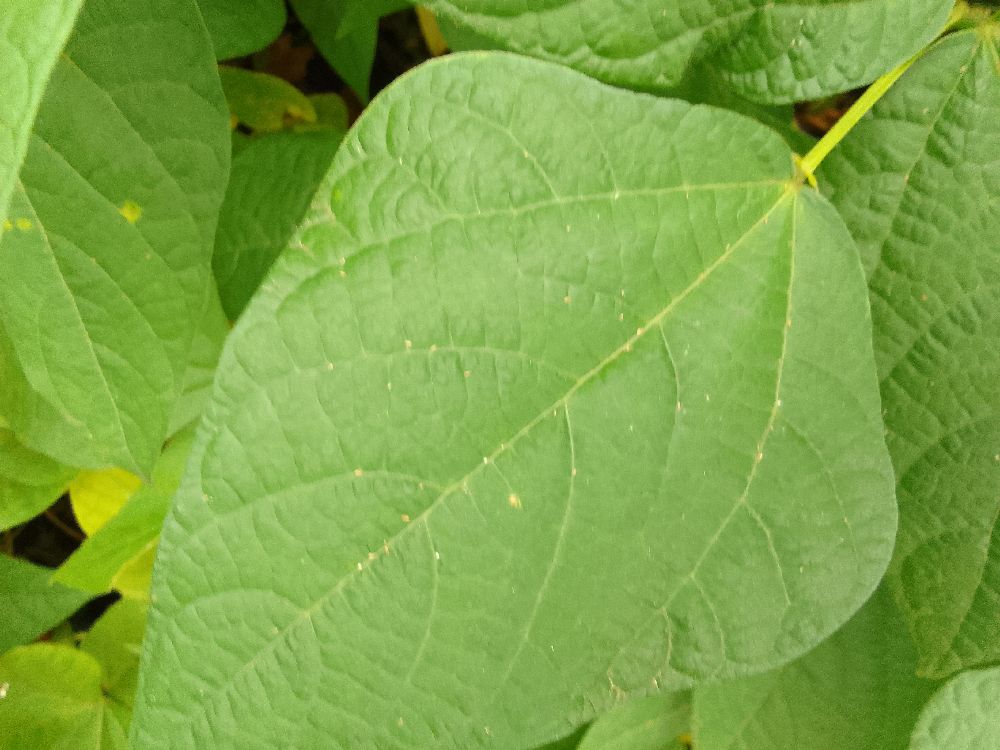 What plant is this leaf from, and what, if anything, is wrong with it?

common bean, healthy
